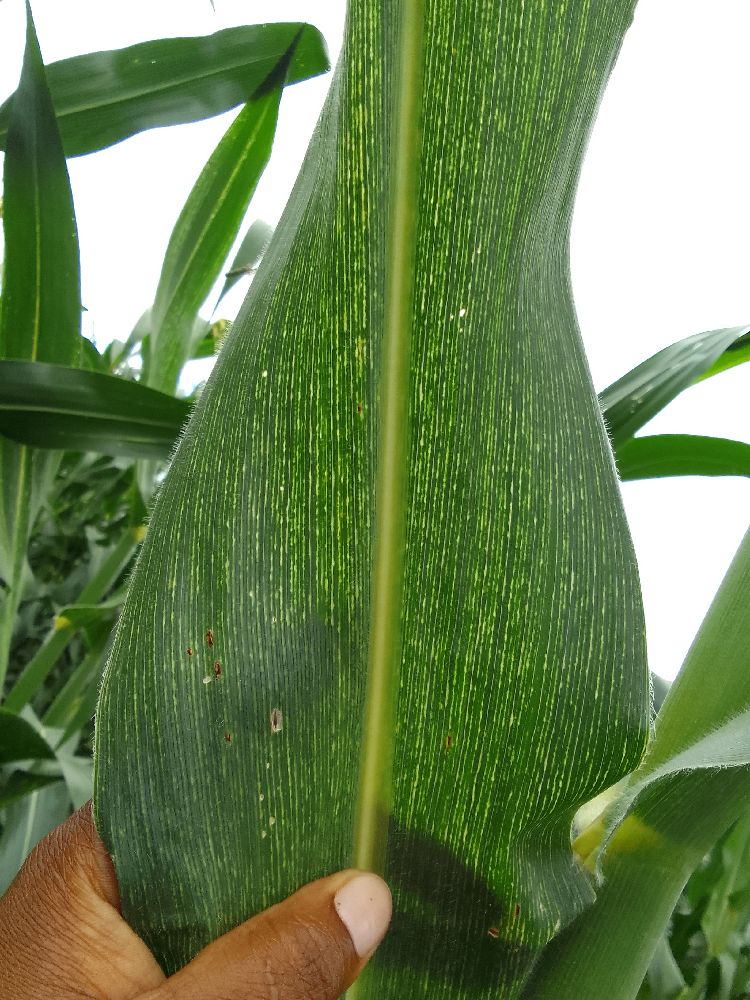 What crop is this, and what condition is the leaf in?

maize, maize streak virus
